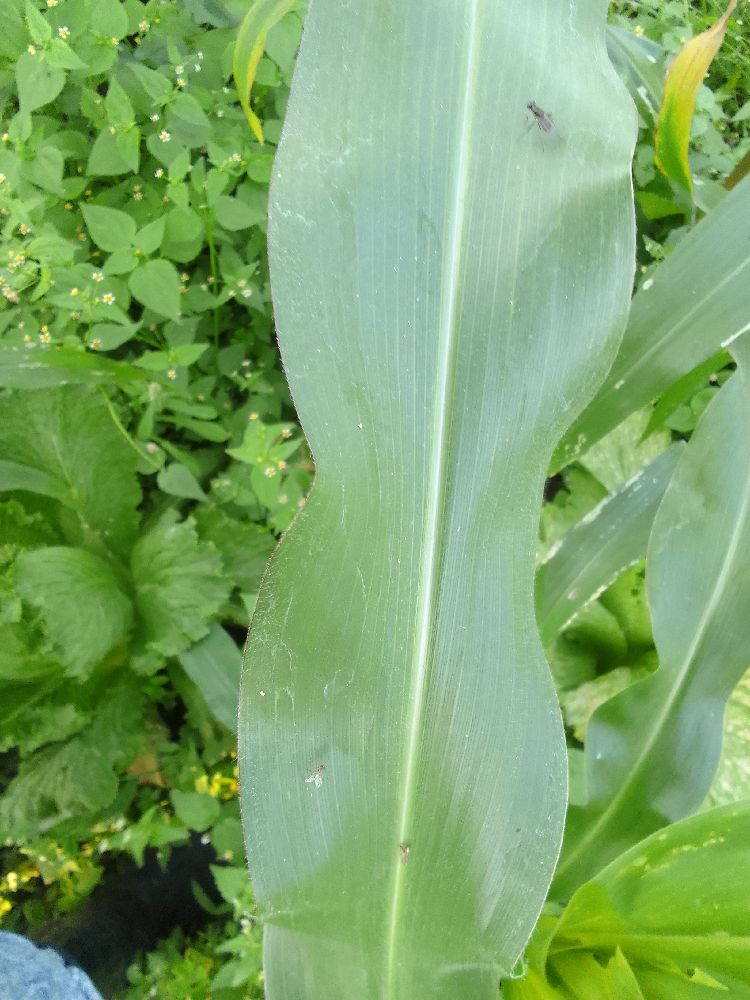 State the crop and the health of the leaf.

maize, healthy
